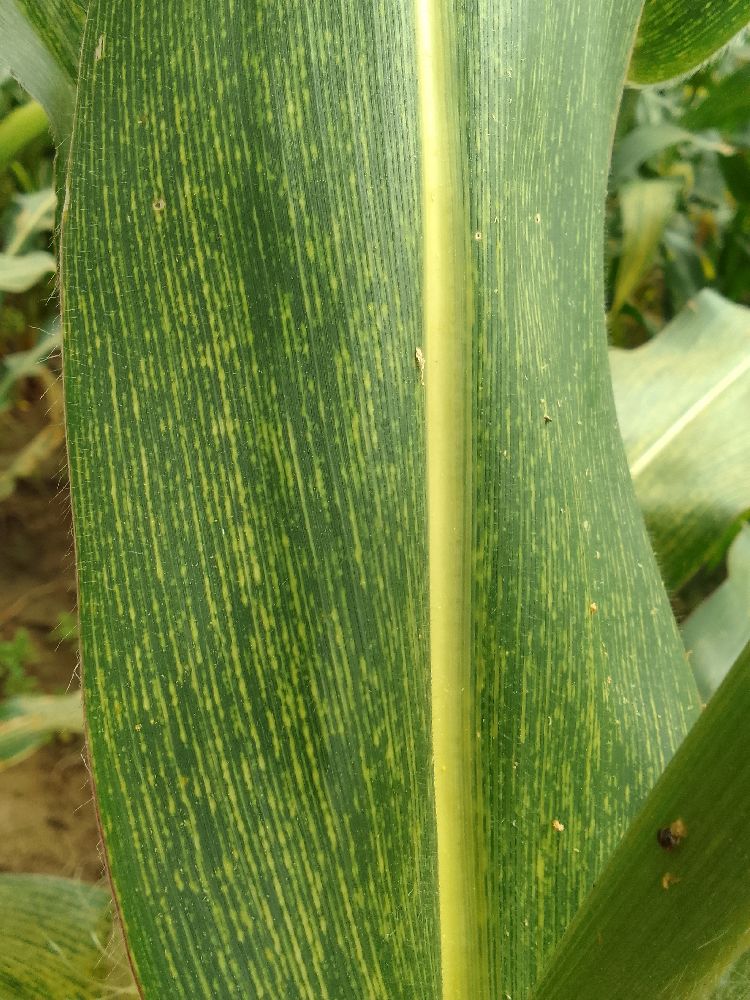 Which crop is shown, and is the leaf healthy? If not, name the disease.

maize, maize streak virus
